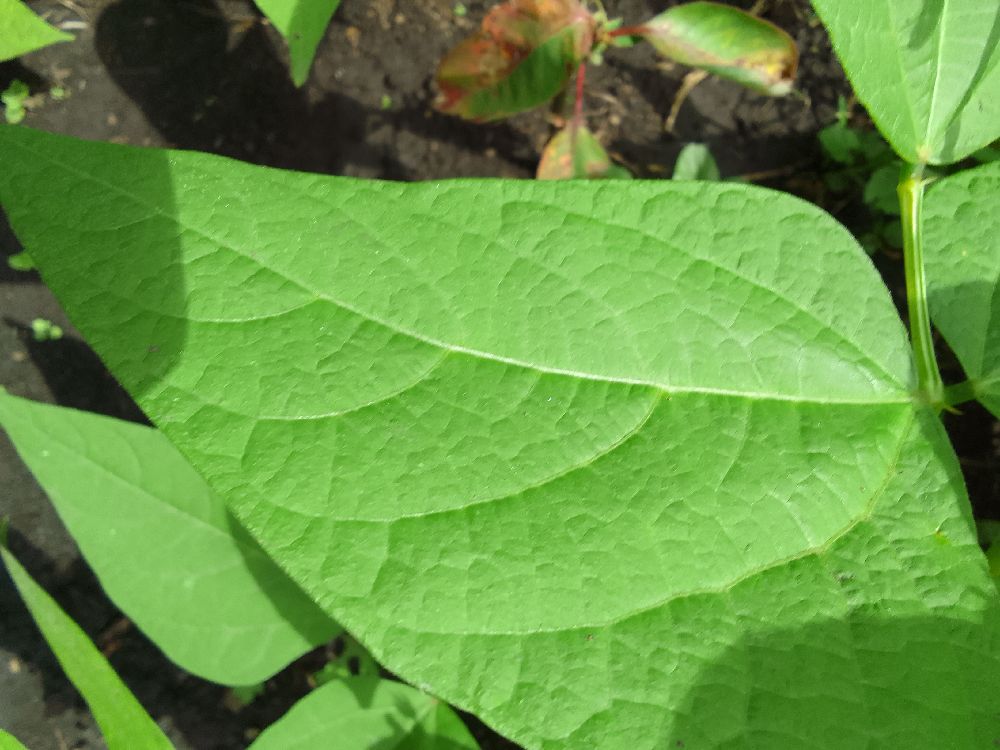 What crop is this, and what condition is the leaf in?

common bean, healthy
